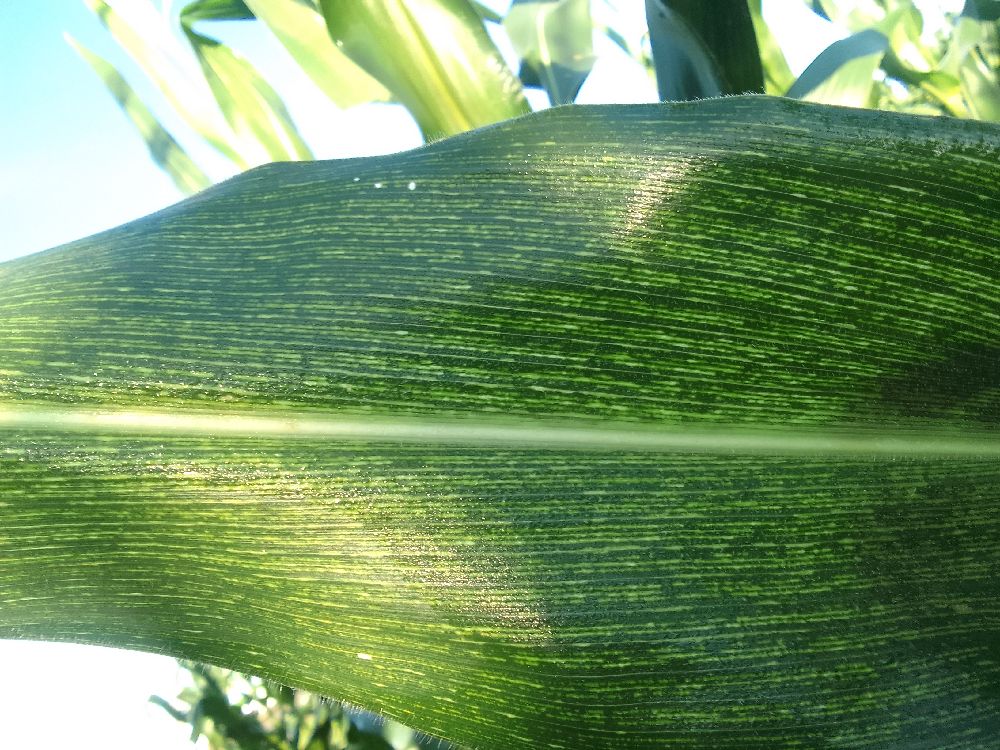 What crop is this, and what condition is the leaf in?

maize, maize streak virus
